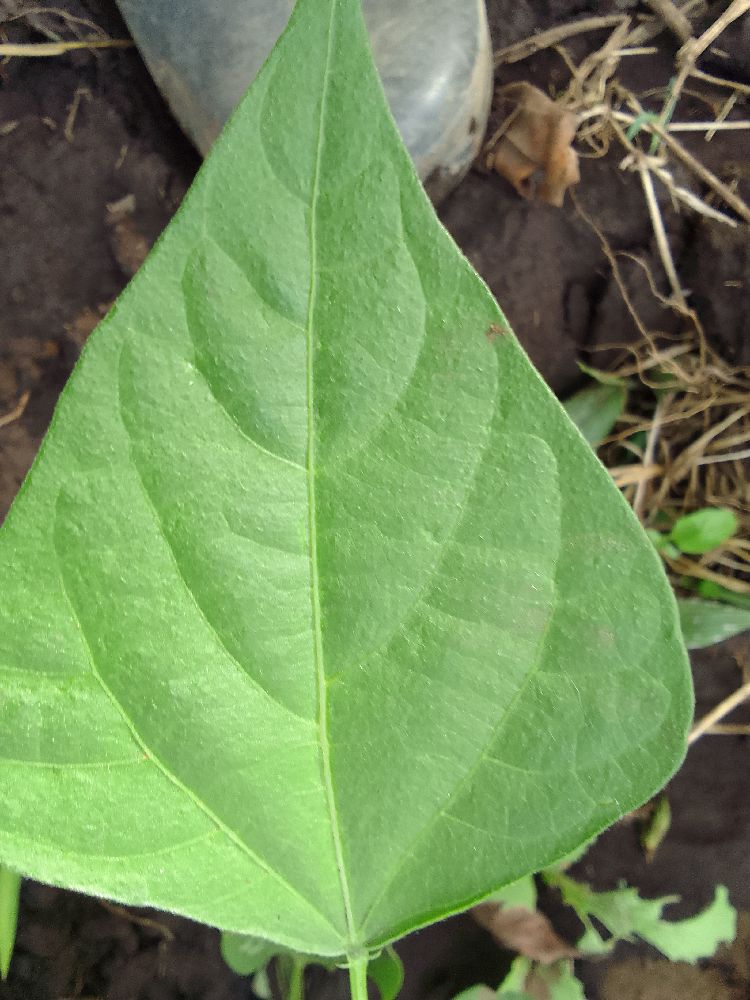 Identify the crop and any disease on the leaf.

common bean, healthy
